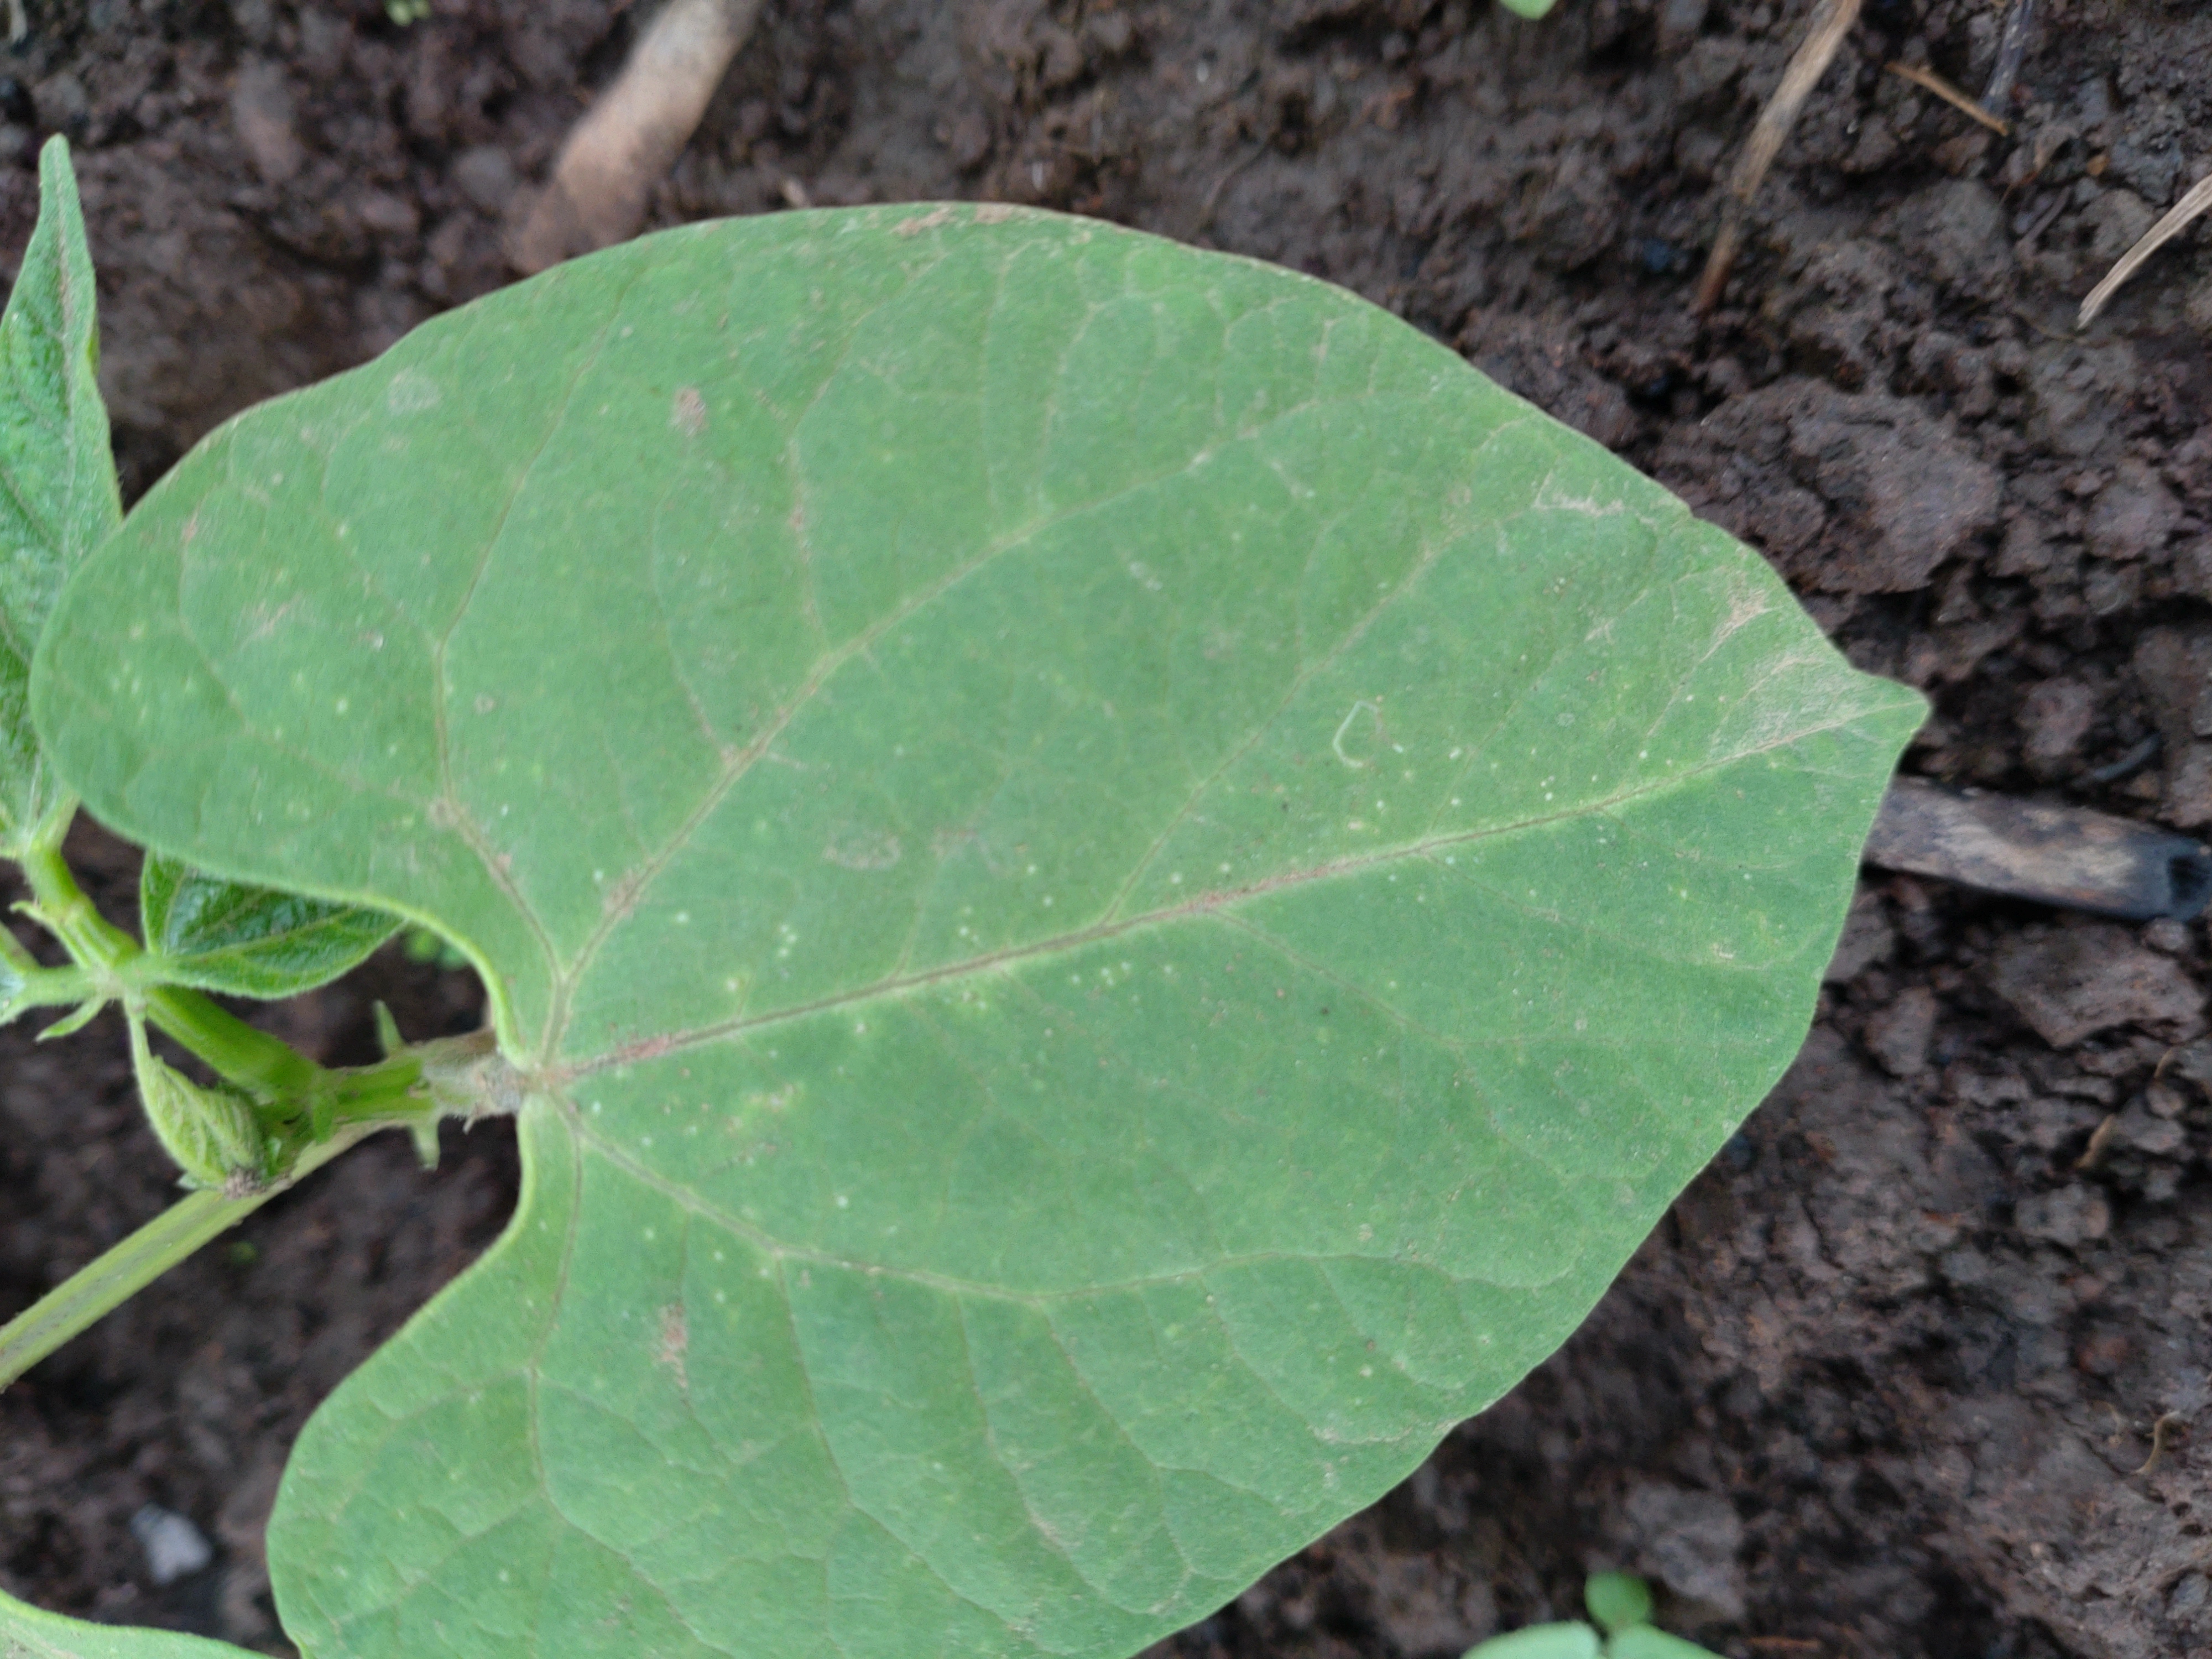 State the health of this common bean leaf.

healthy
